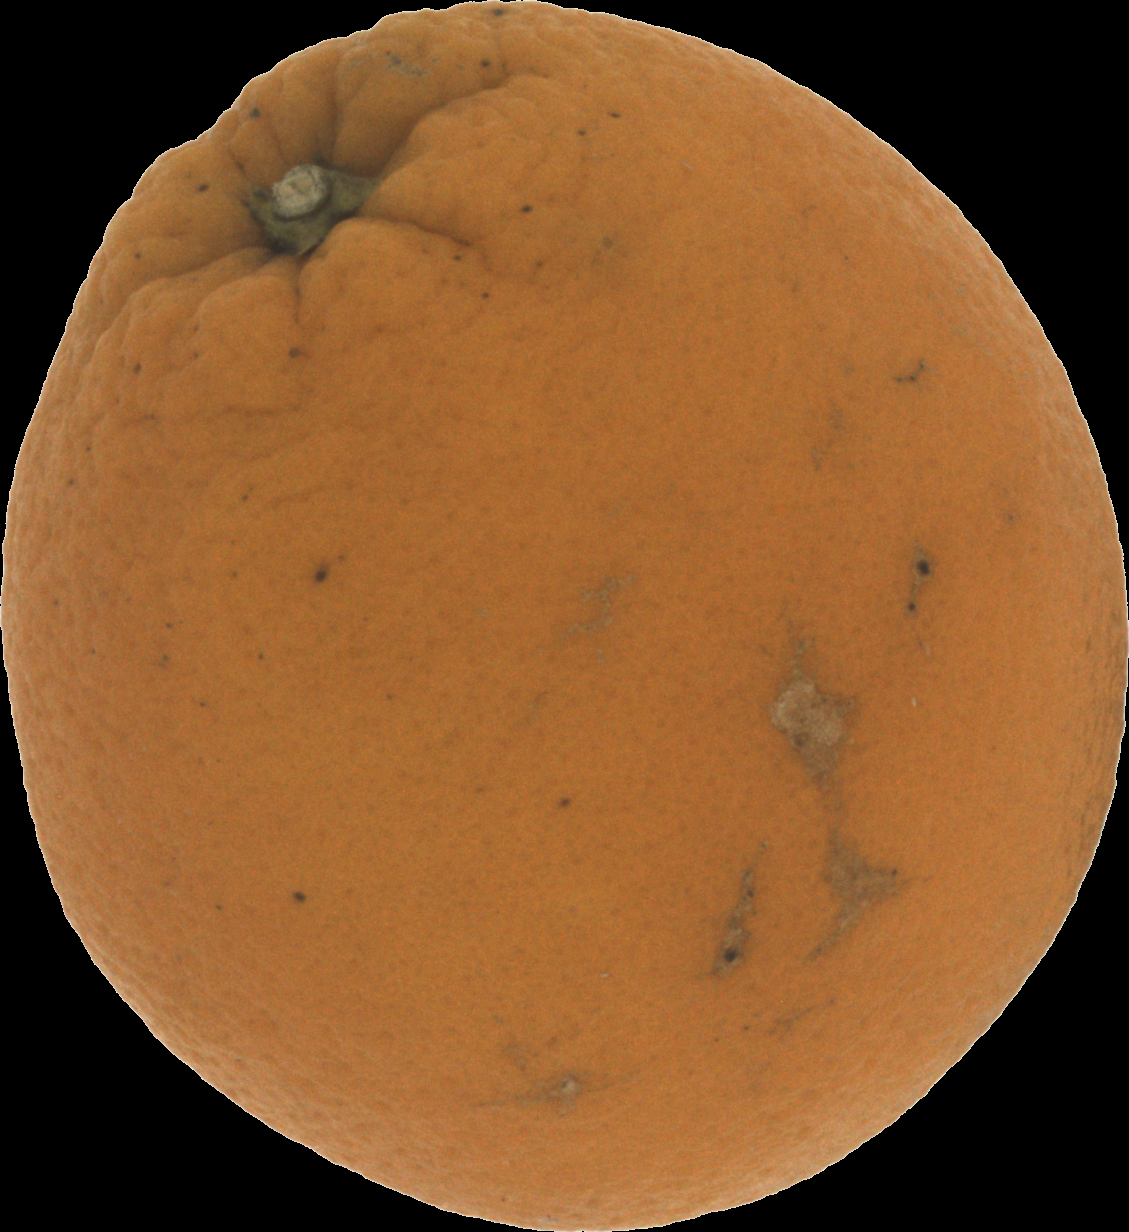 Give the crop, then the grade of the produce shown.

orange, bad
